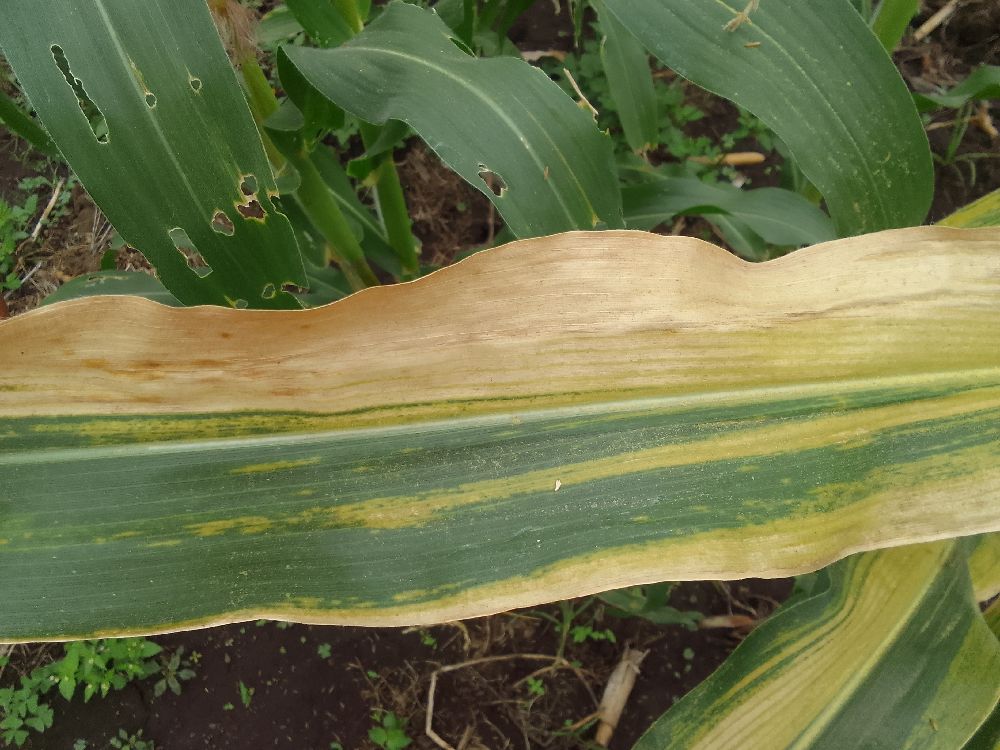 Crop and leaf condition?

maize, maize lethal necrosis
